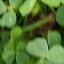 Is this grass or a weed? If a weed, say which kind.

unstructured weed
